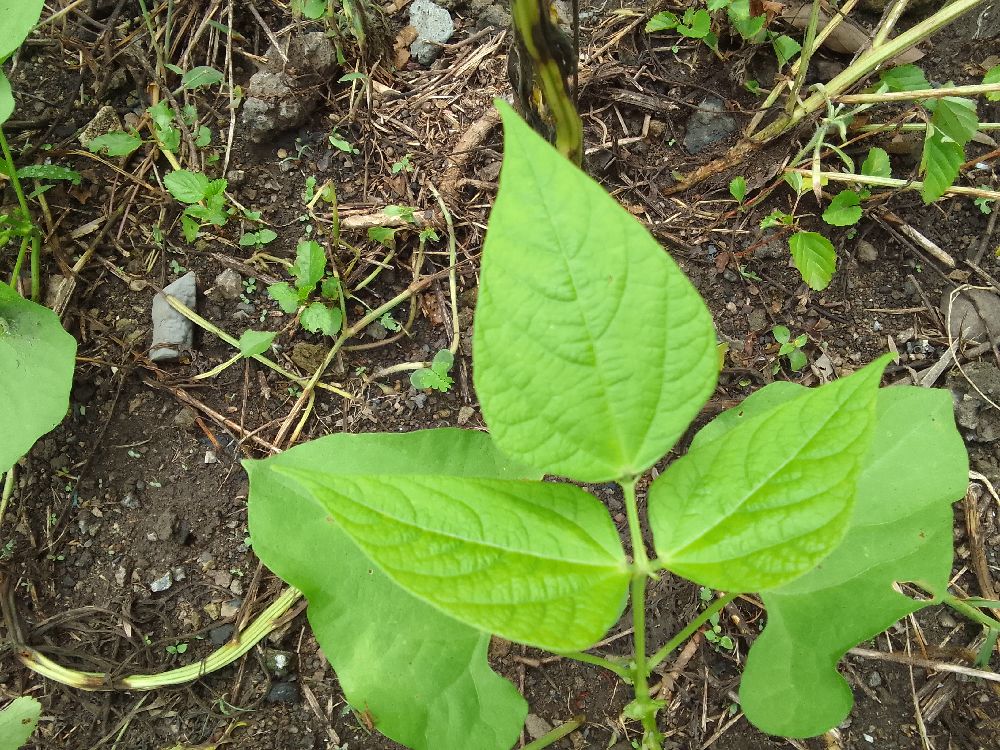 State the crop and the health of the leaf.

common bean, healthy
